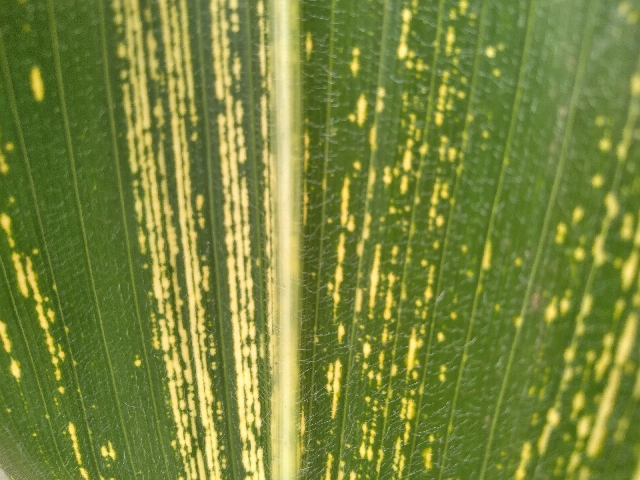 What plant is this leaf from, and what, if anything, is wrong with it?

maize, maize streak virus
